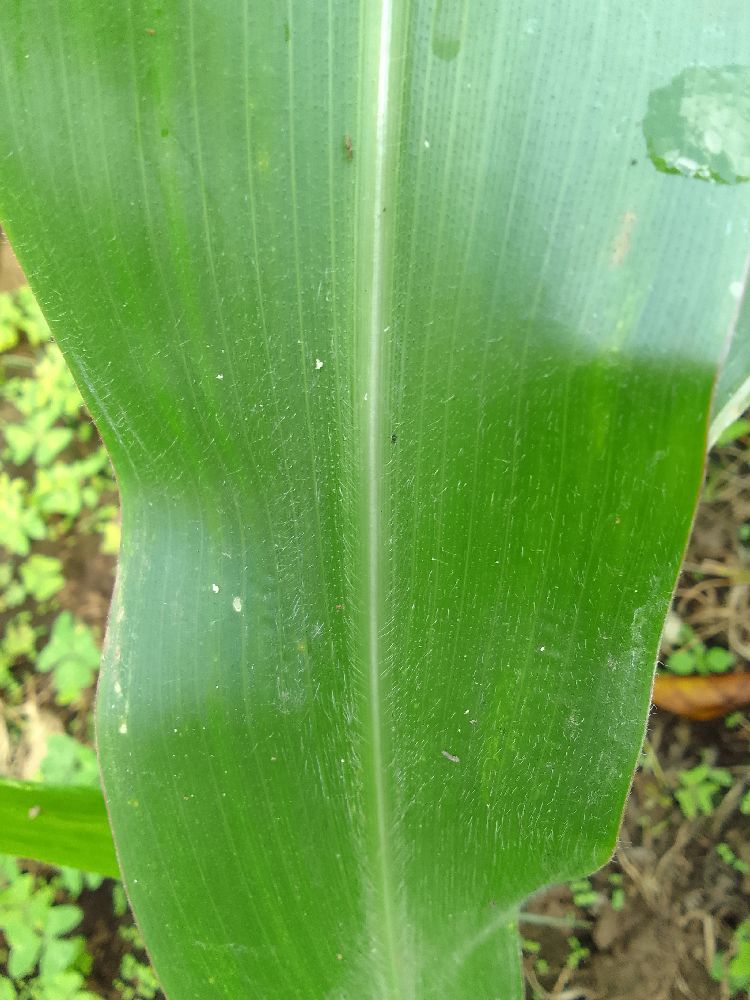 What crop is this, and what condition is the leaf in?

maize, healthy
